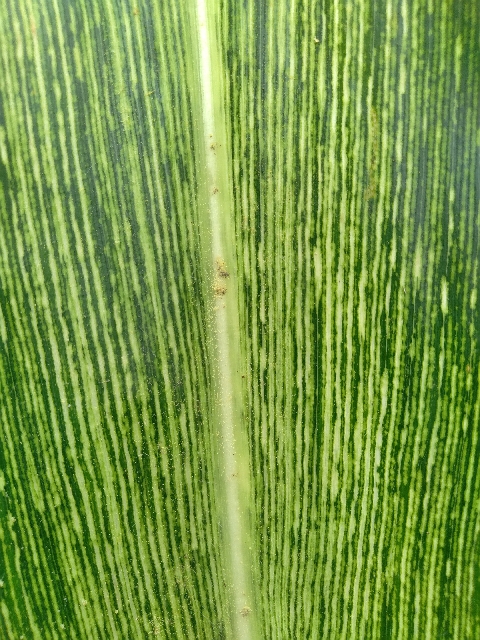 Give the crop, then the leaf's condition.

maize, maize streak virus
